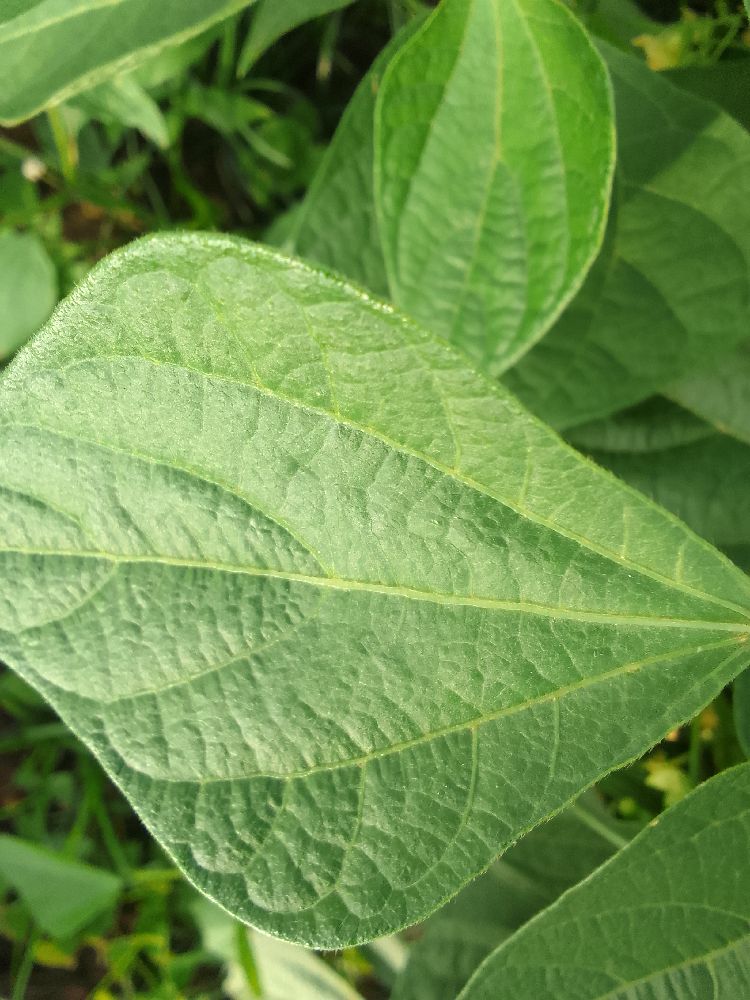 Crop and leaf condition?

common bean, healthy
